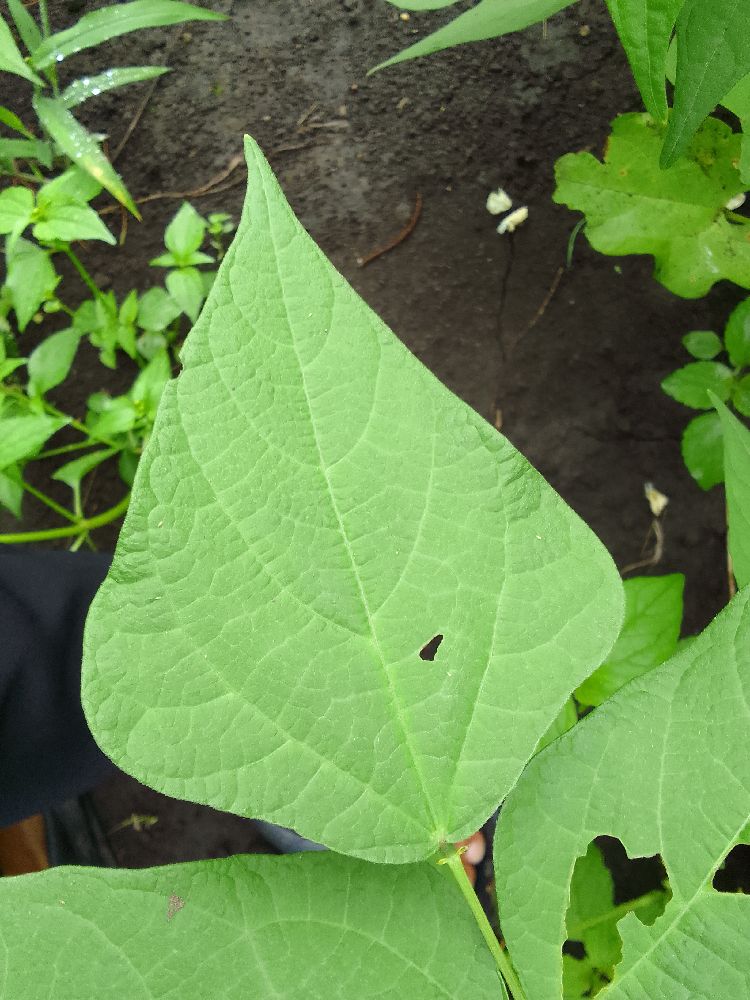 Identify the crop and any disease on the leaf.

common bean, healthy
